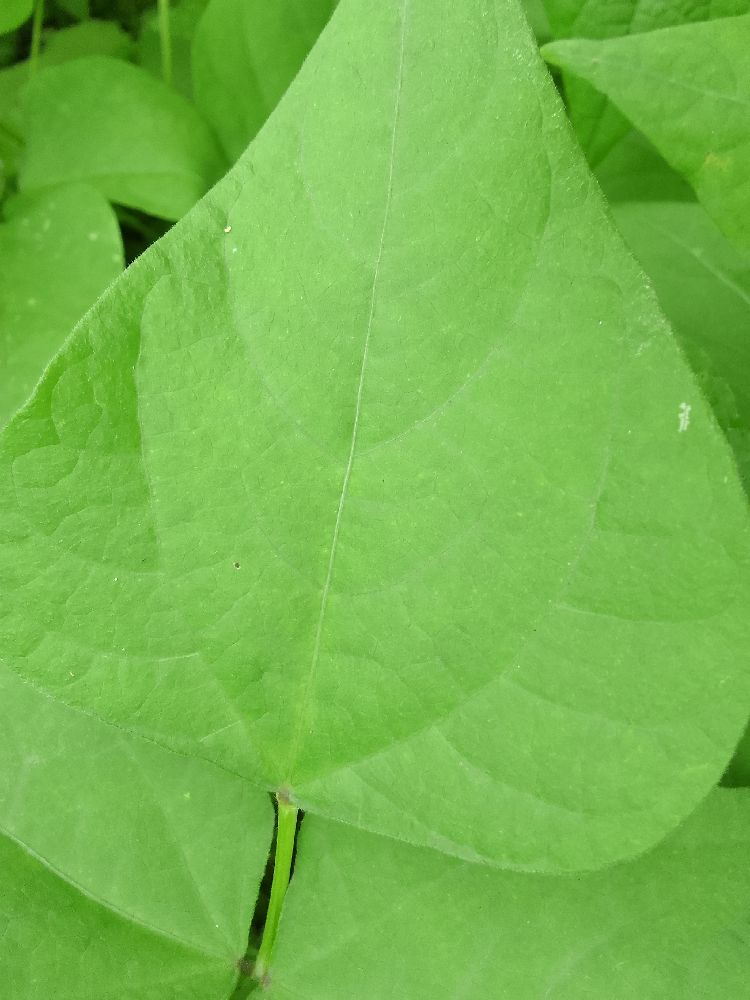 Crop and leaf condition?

common bean, healthy
